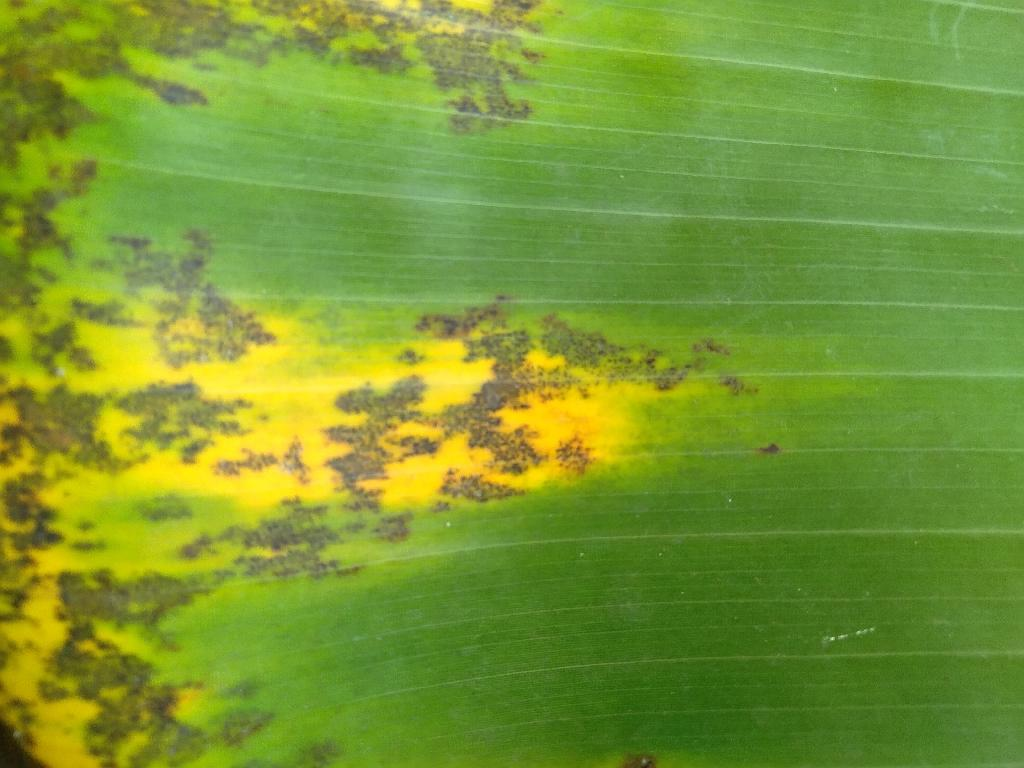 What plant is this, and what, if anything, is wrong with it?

banana, black sigatoka
